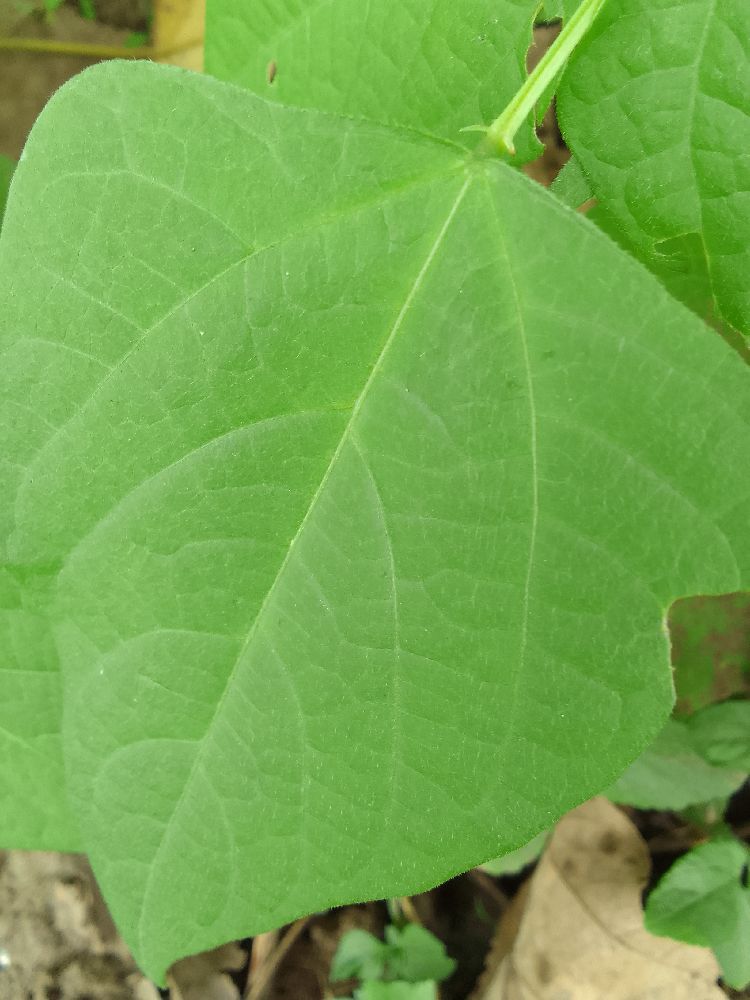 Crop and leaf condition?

common bean, healthy
